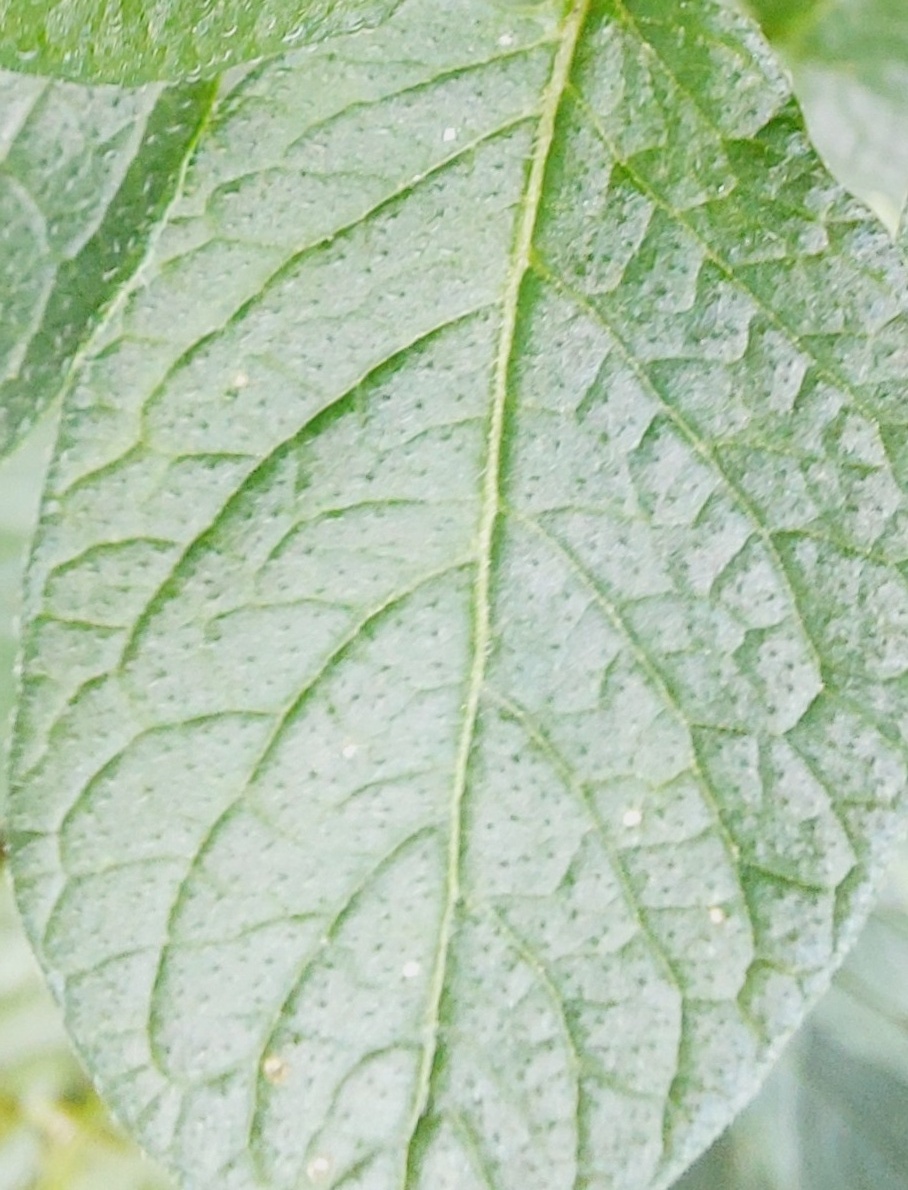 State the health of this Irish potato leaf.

healthy
